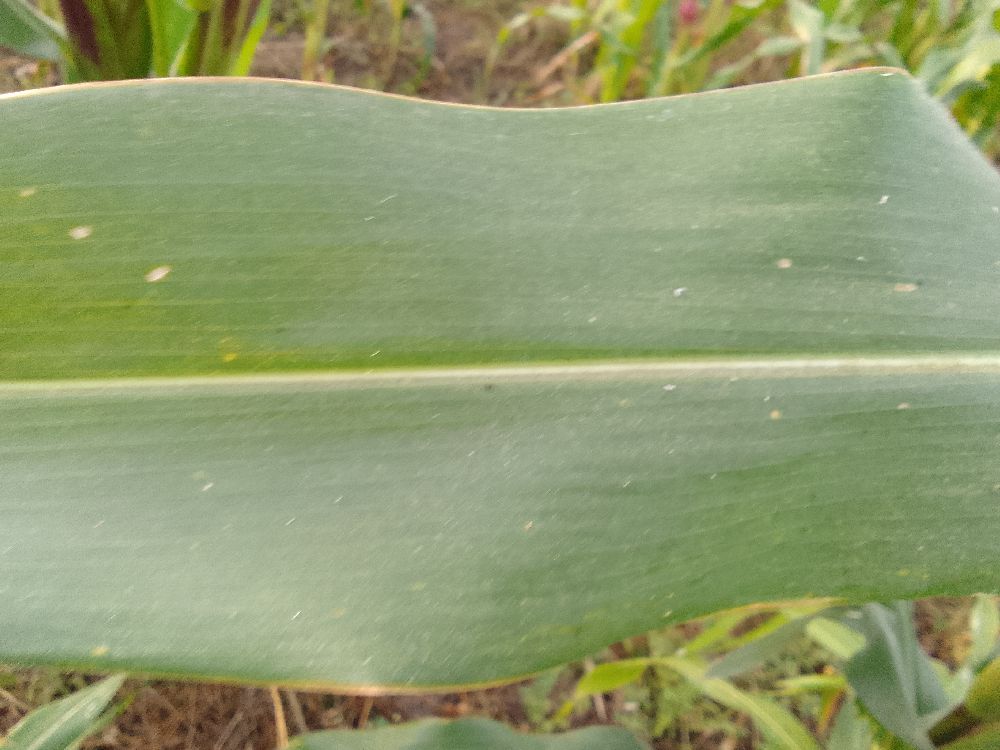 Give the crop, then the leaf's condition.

maize, healthy
